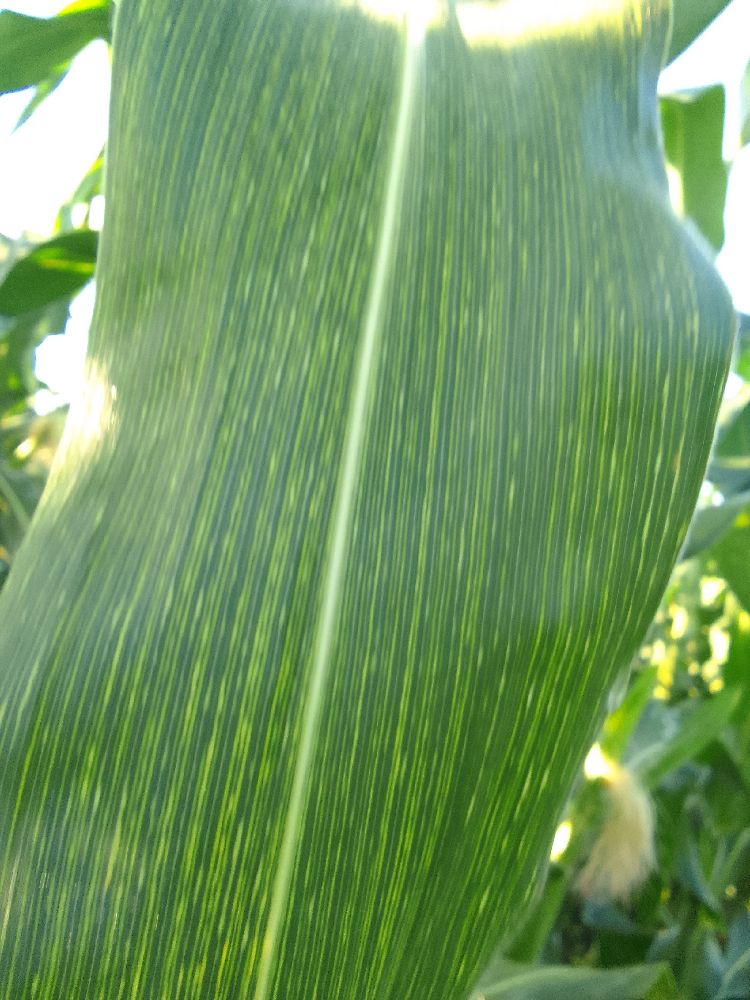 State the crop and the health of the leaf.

maize, maize streak virus
